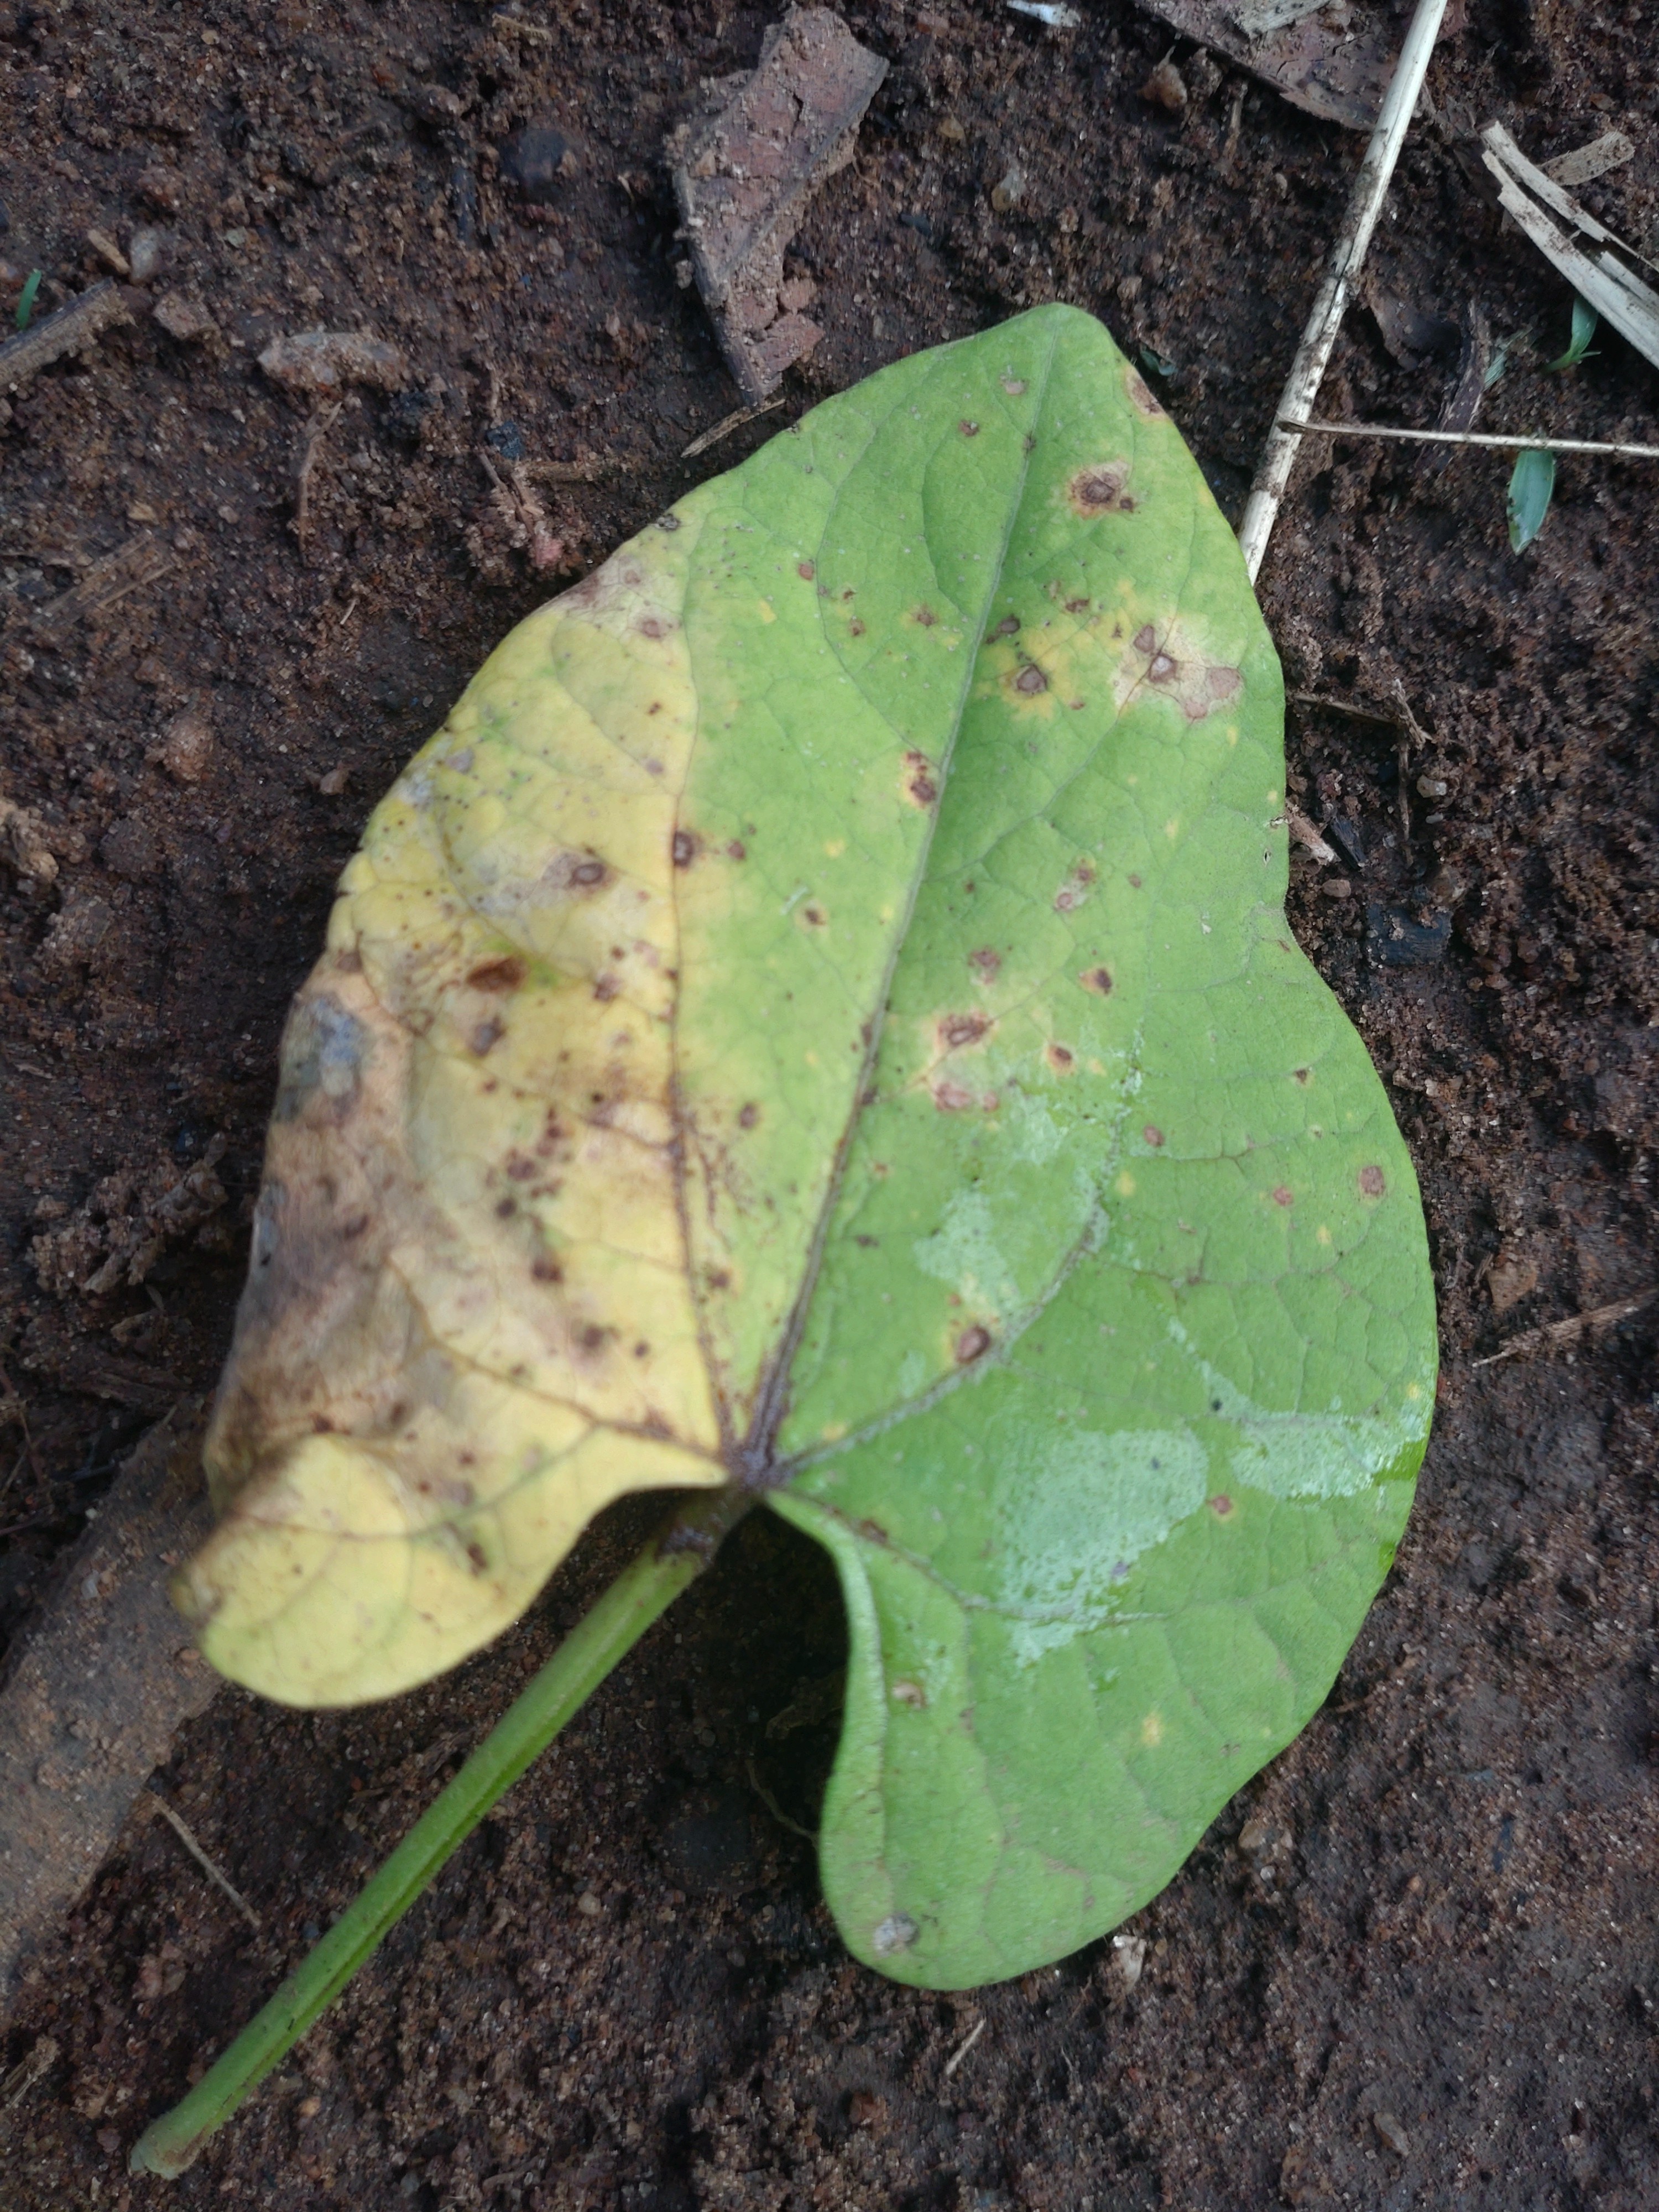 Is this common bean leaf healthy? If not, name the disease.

rust
